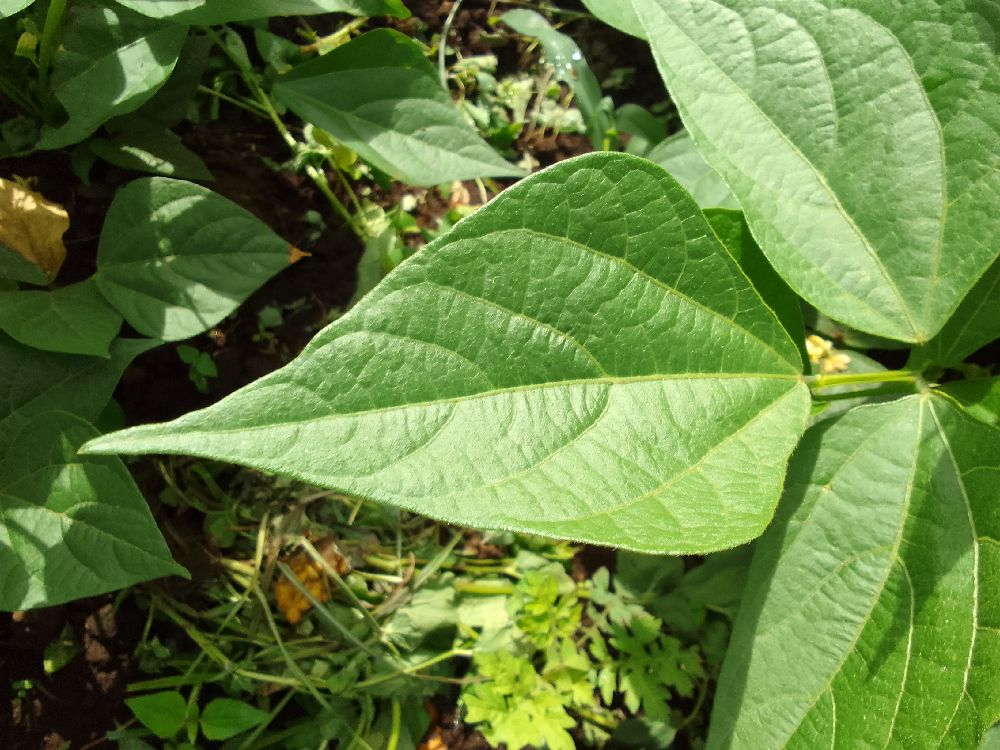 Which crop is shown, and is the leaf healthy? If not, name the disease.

common bean, healthy
